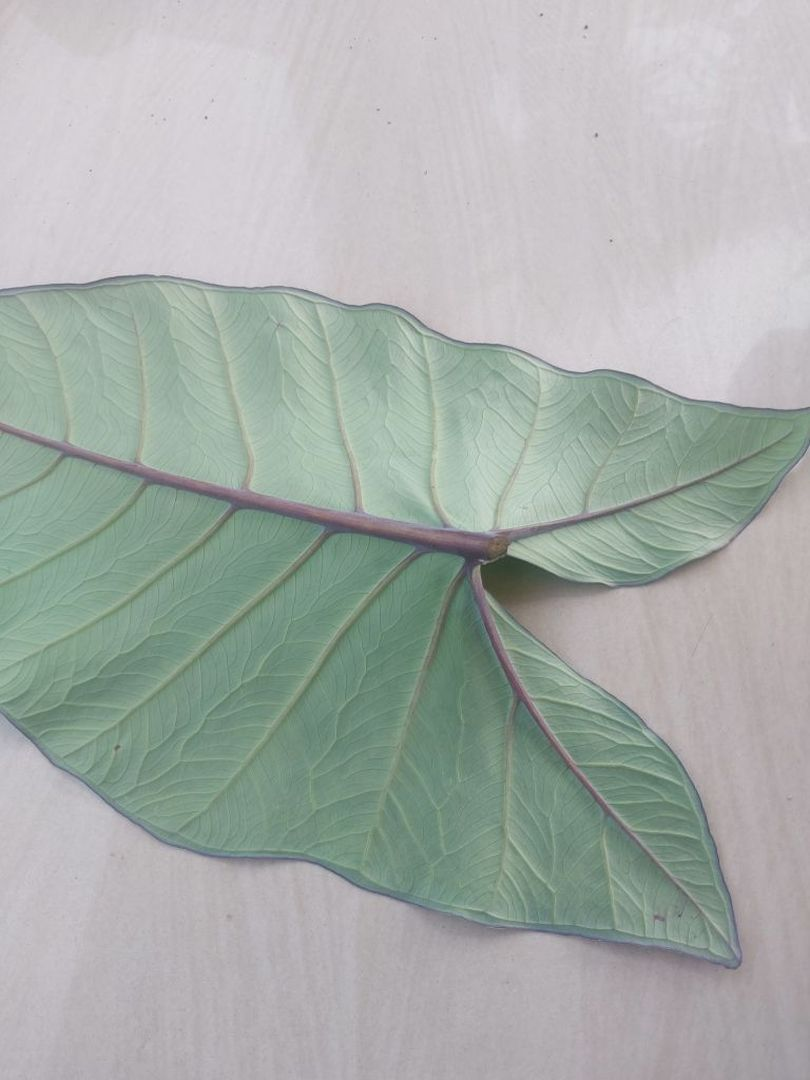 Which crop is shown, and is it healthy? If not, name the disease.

taro, healthy
